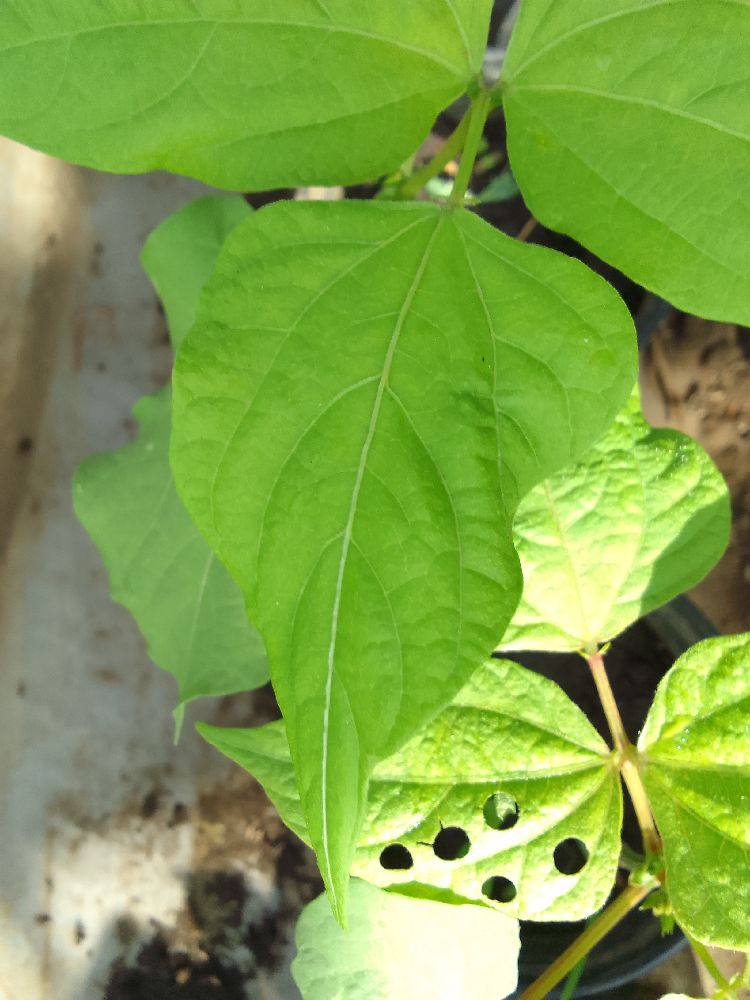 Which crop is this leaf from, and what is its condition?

common bean, healthy
